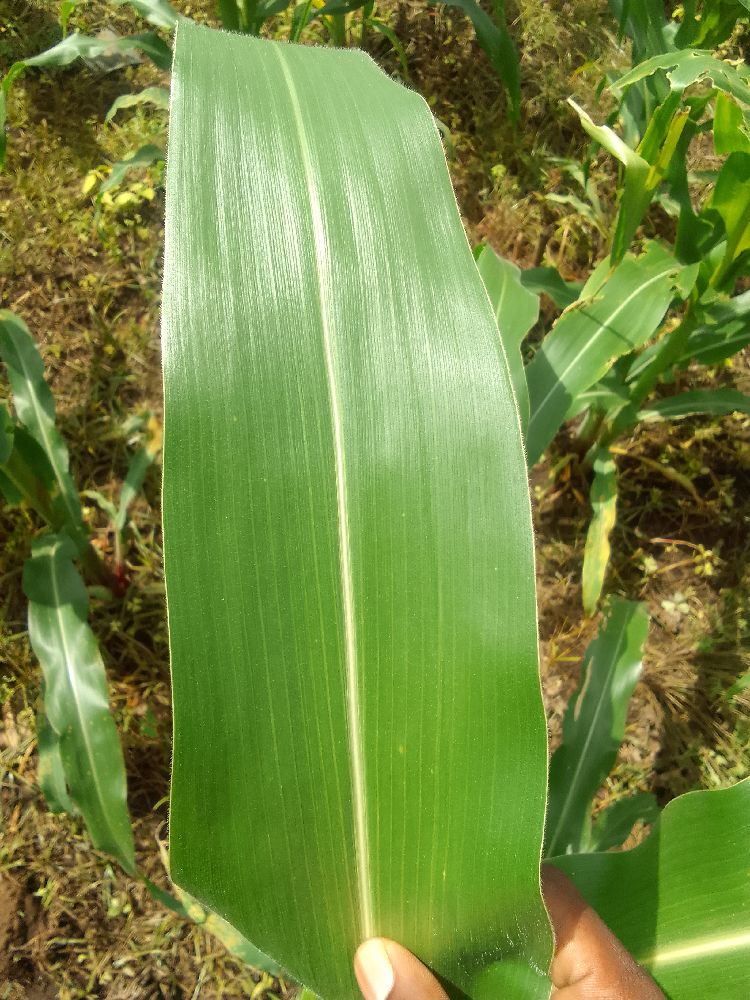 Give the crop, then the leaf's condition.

maize, healthy
